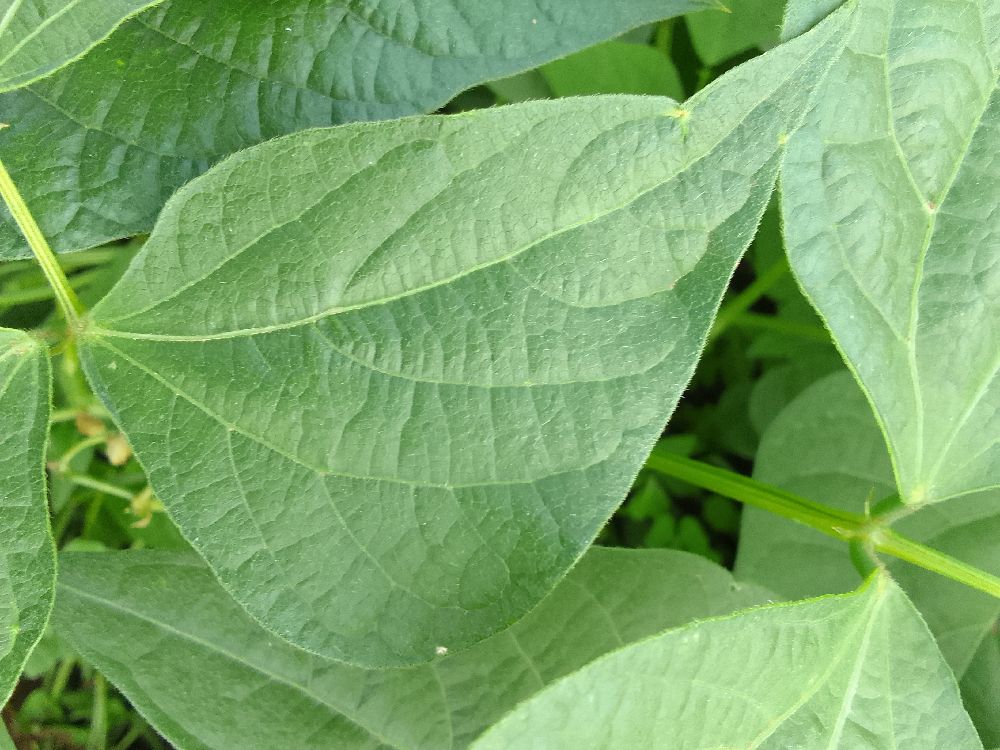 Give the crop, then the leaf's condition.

common bean, healthy
